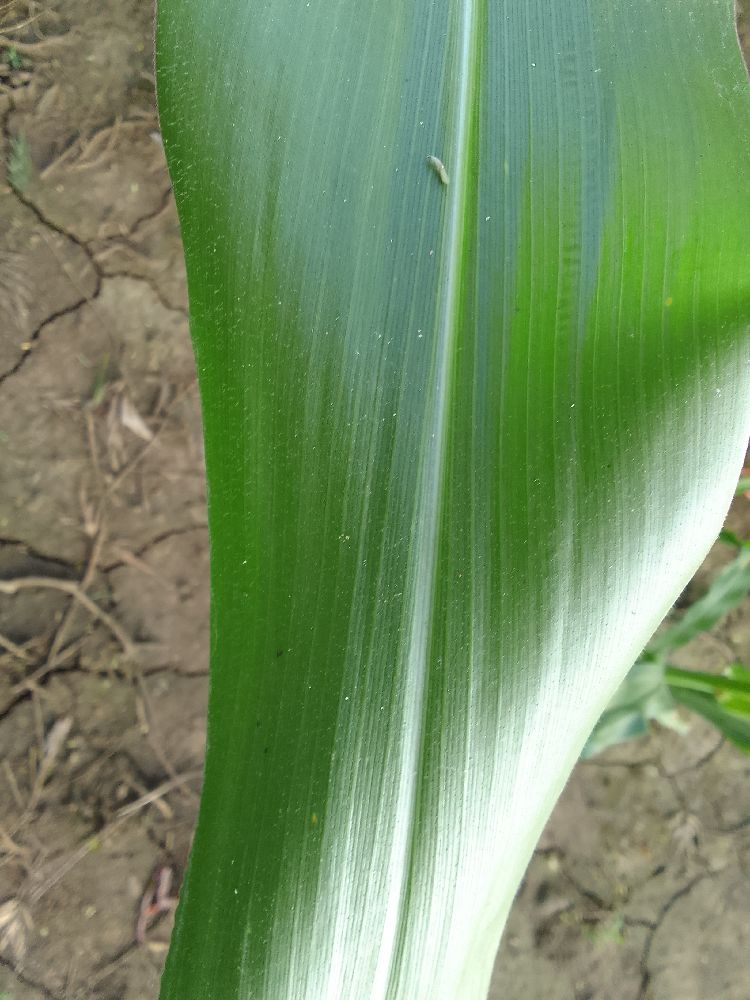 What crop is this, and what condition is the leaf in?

maize, healthy
